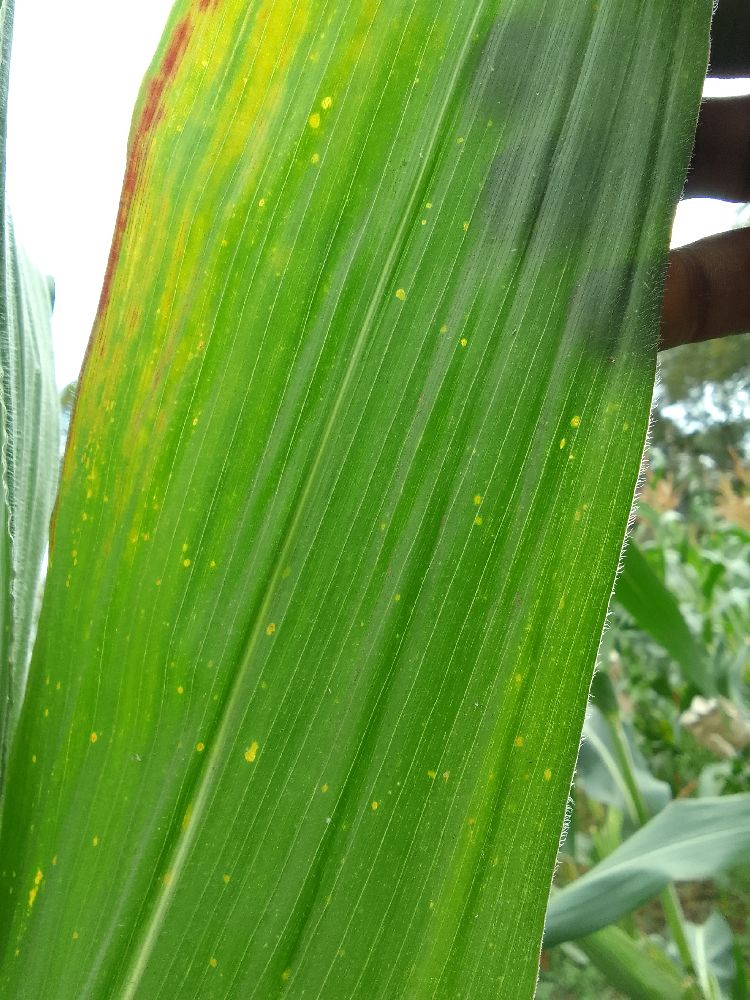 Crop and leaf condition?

maize, healthy
